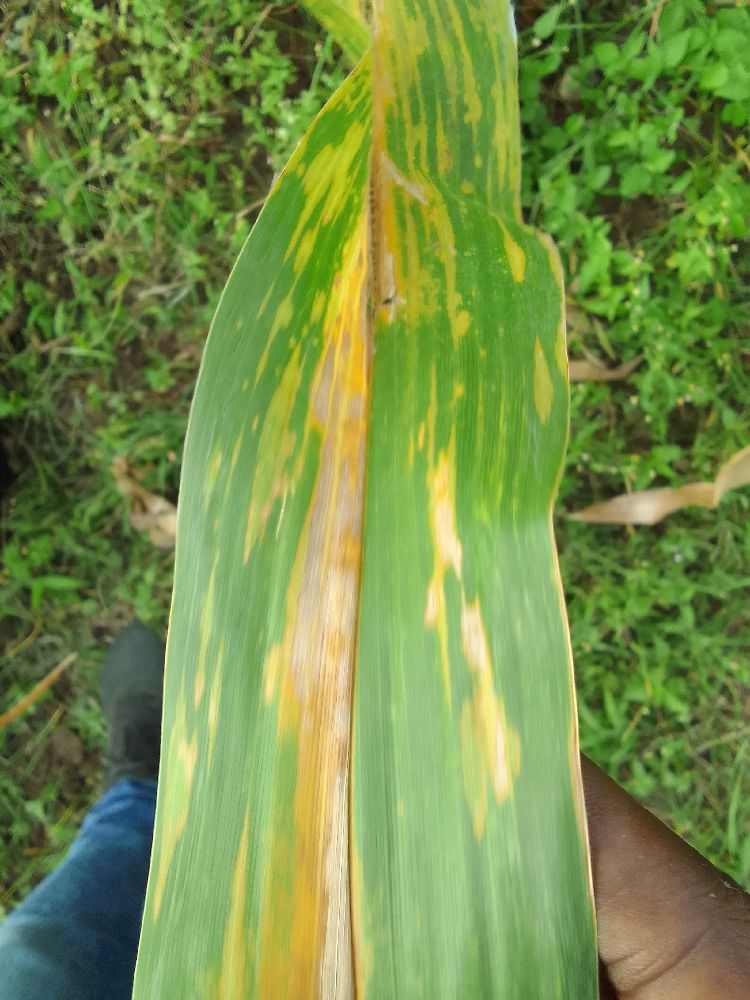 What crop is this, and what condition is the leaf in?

maize, maize lethal necrosis
